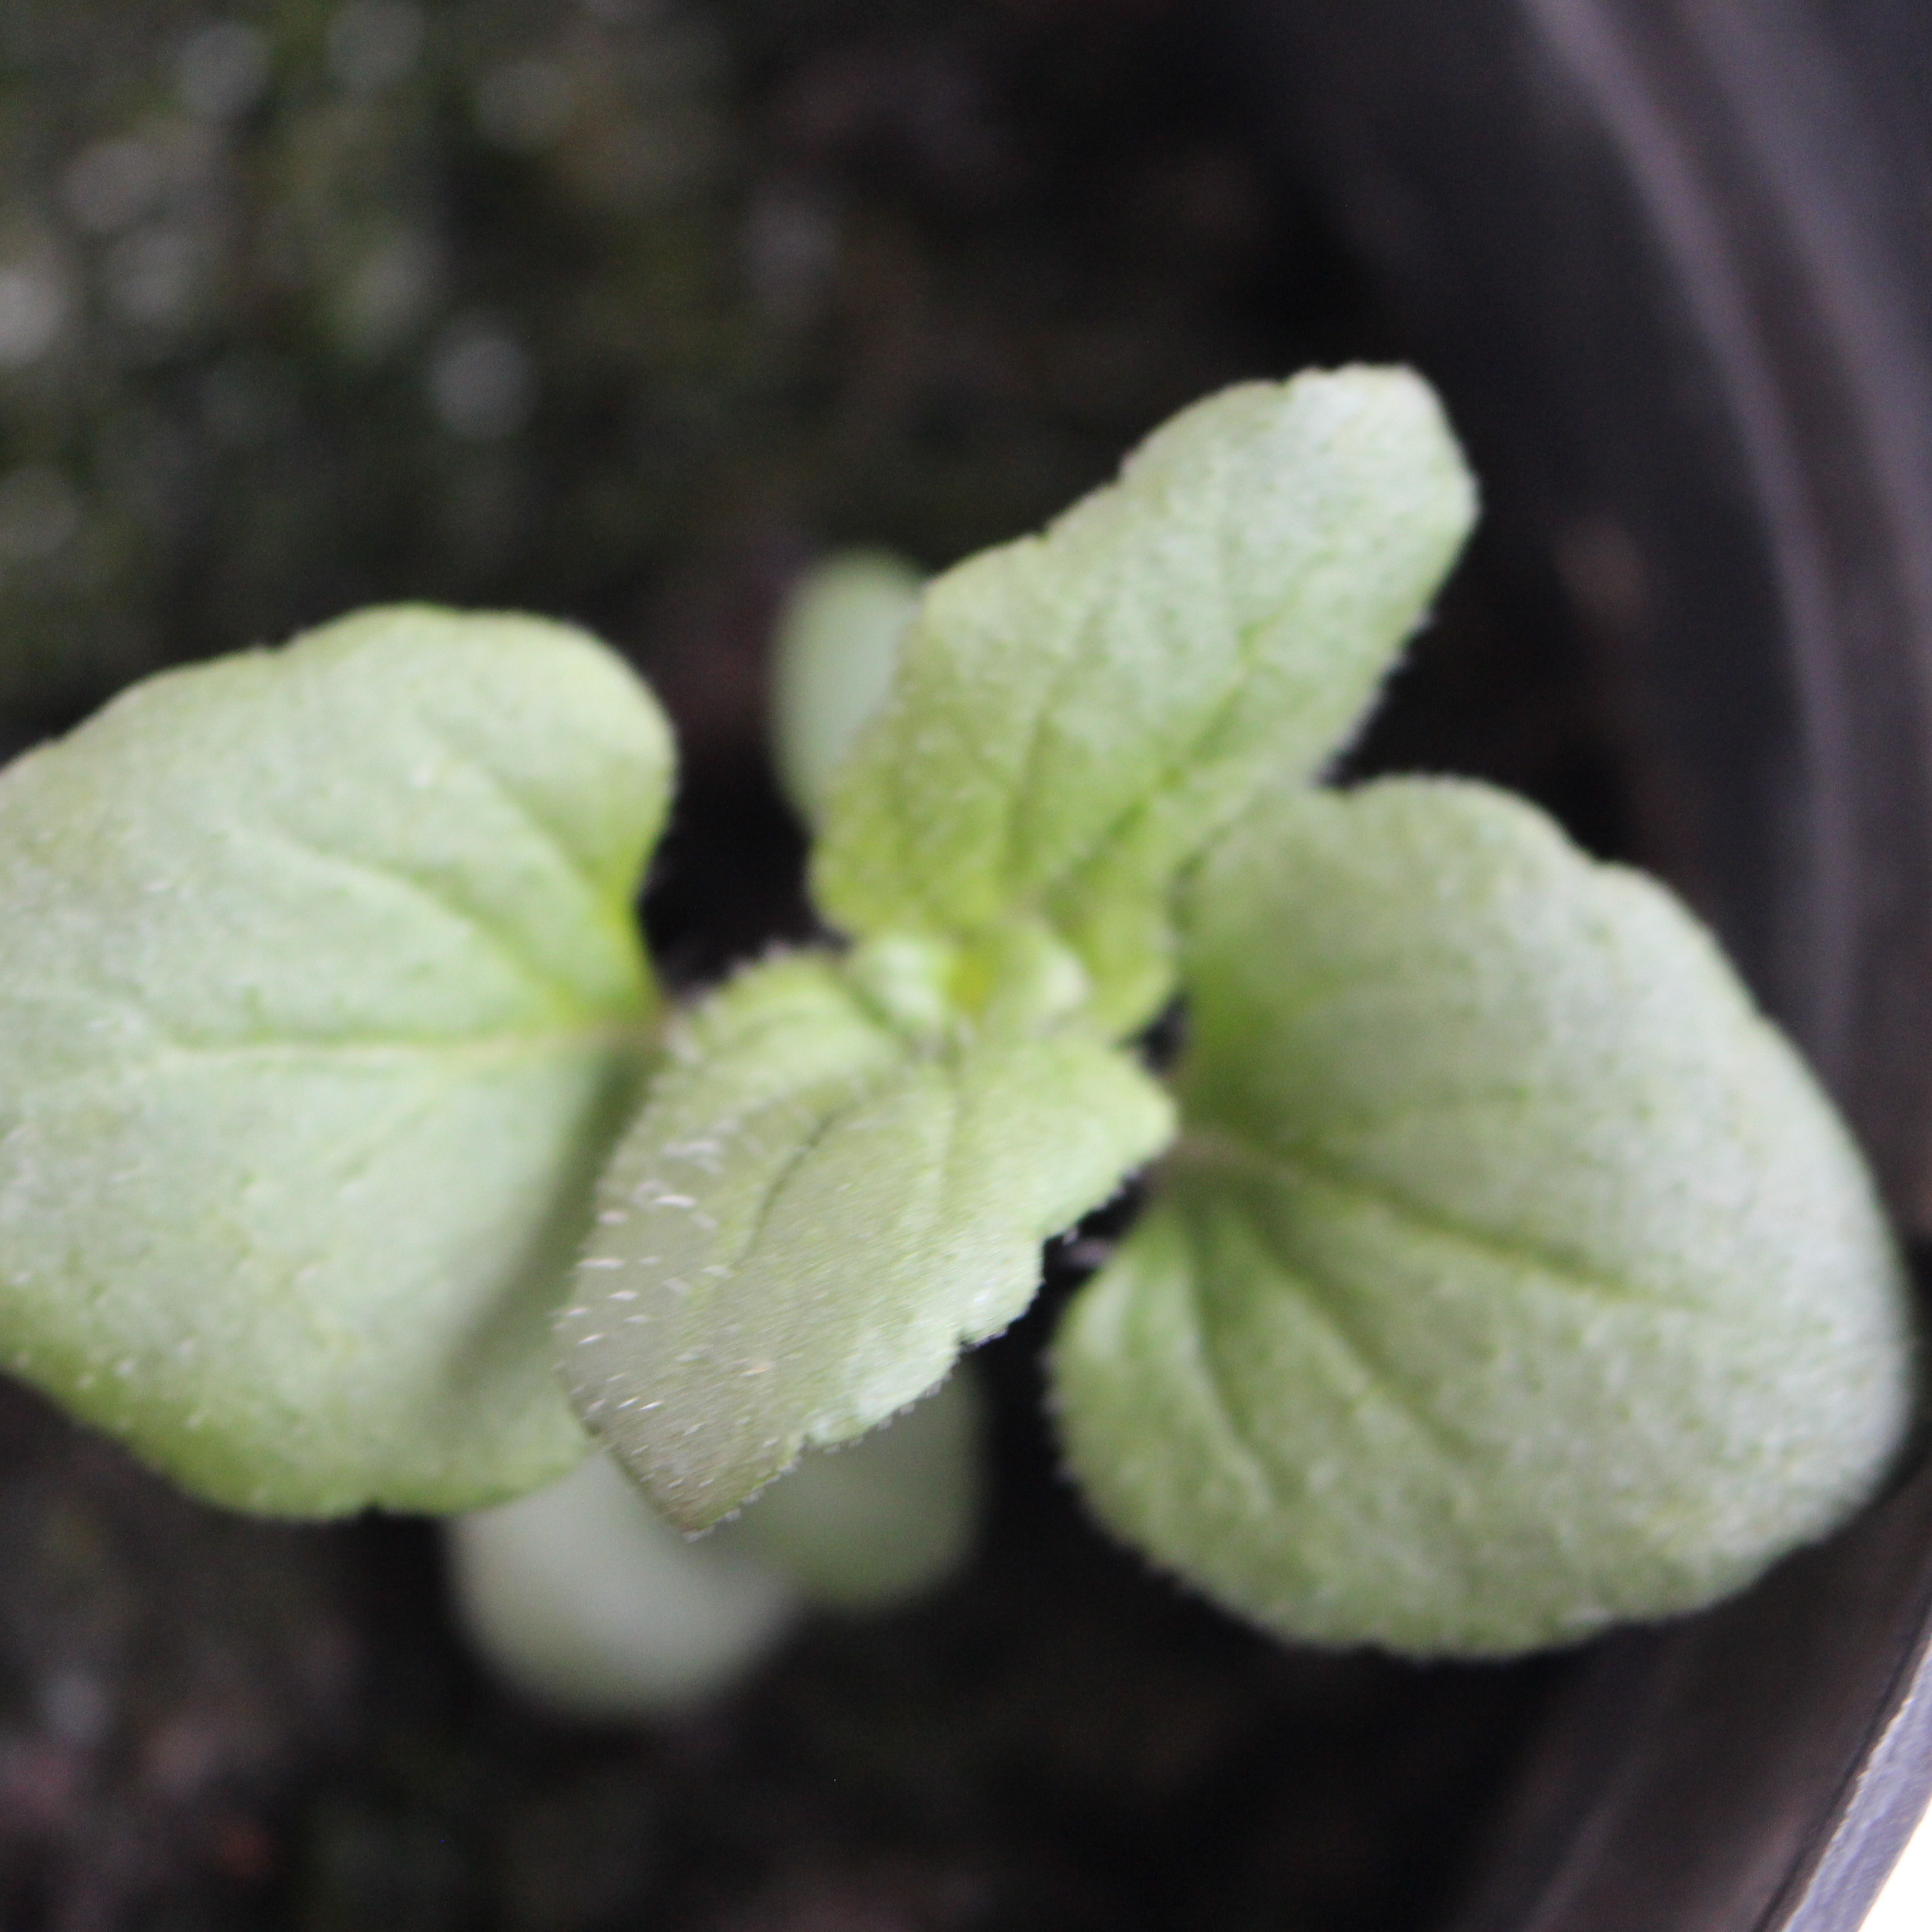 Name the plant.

Veronica persica
